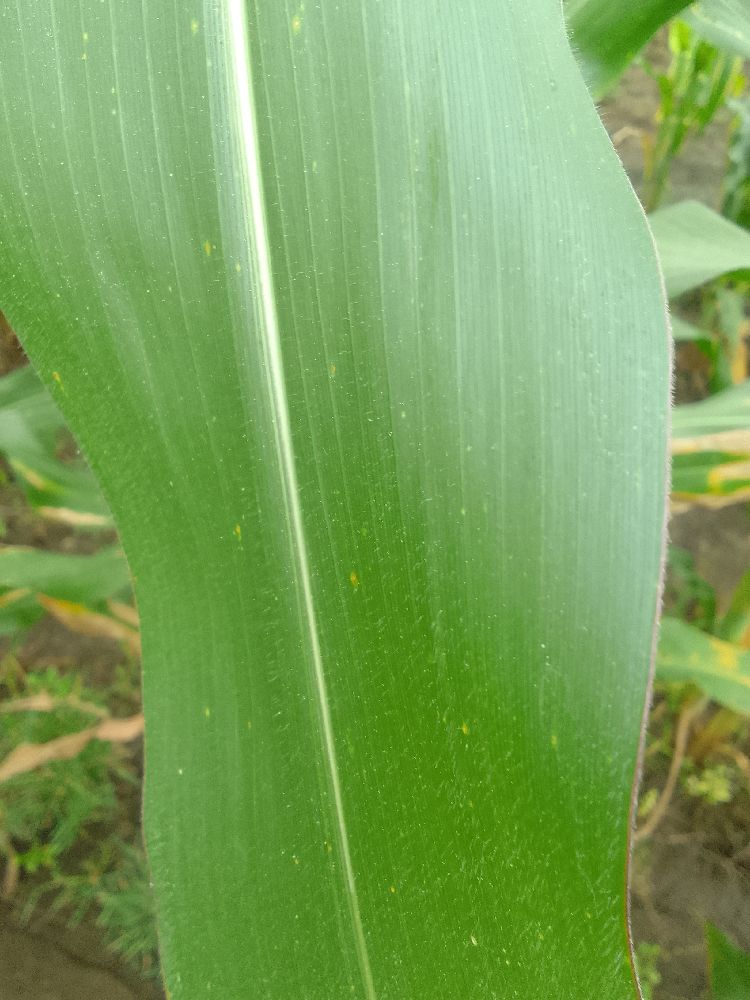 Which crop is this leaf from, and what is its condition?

maize, healthy
